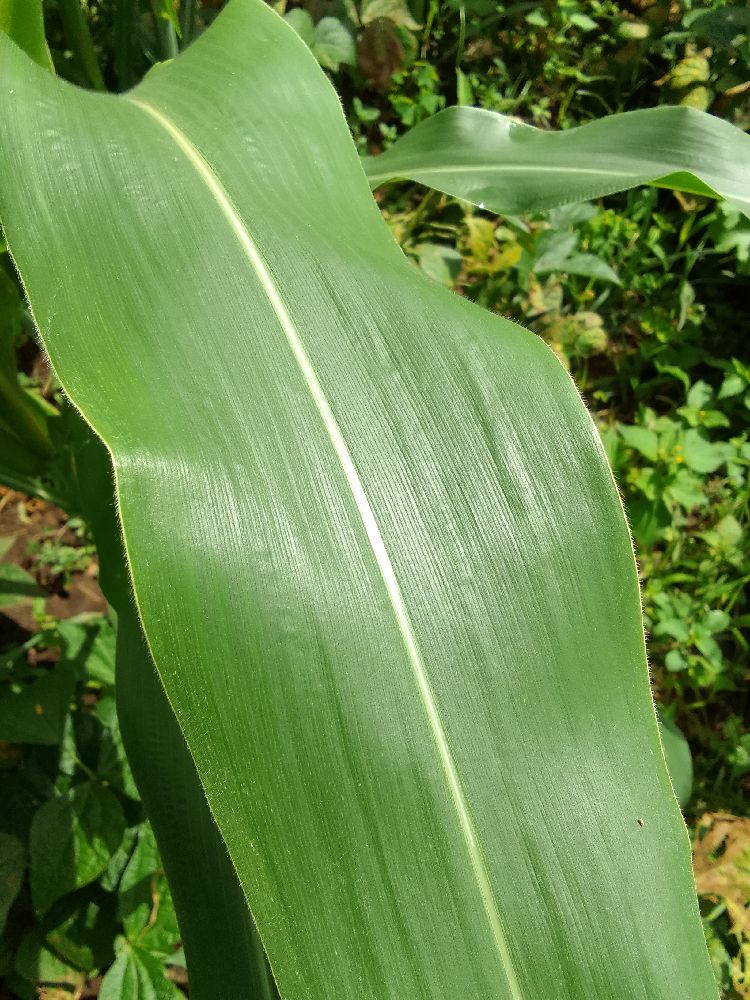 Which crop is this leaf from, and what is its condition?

maize, healthy
